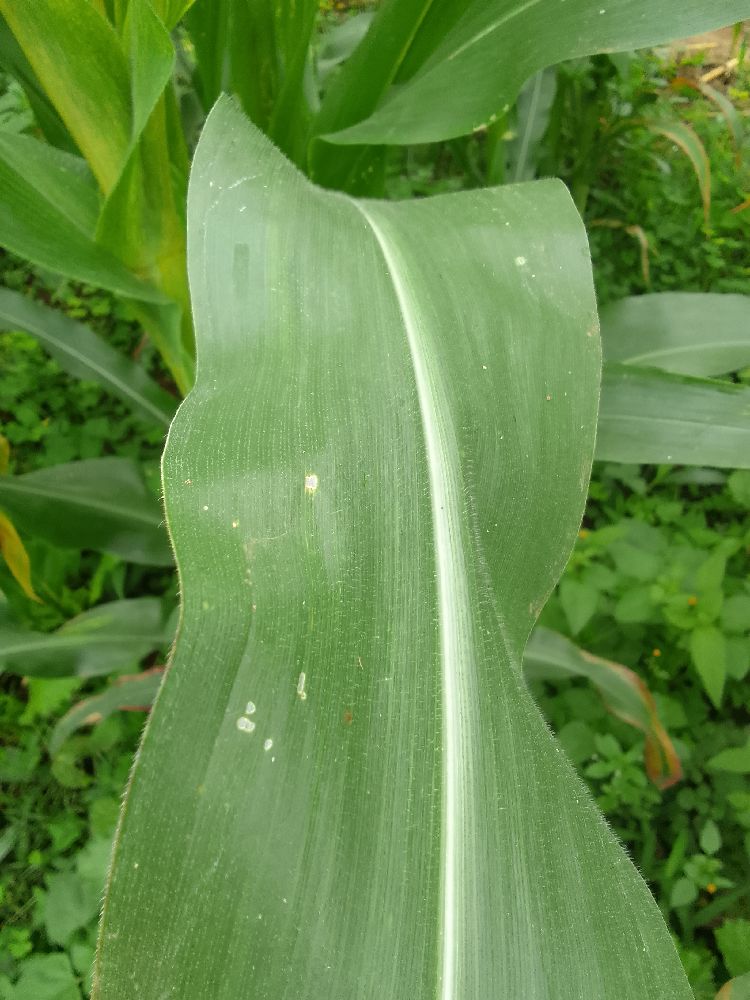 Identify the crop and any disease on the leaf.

maize, healthy
